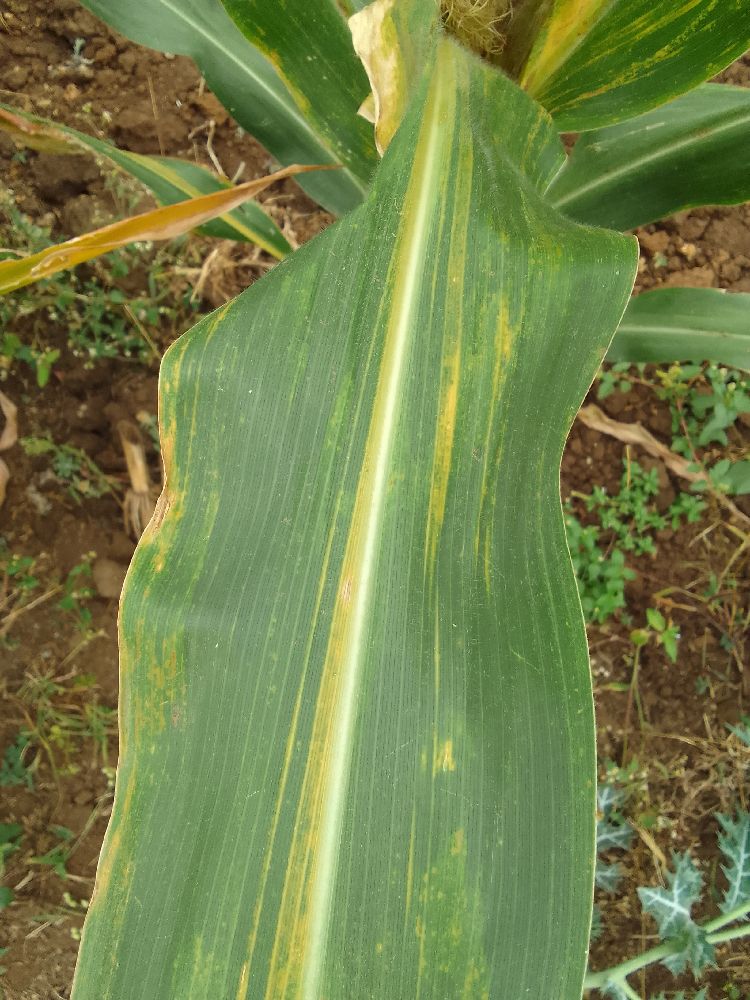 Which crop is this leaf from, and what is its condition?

maize, maize lethal necrosis
